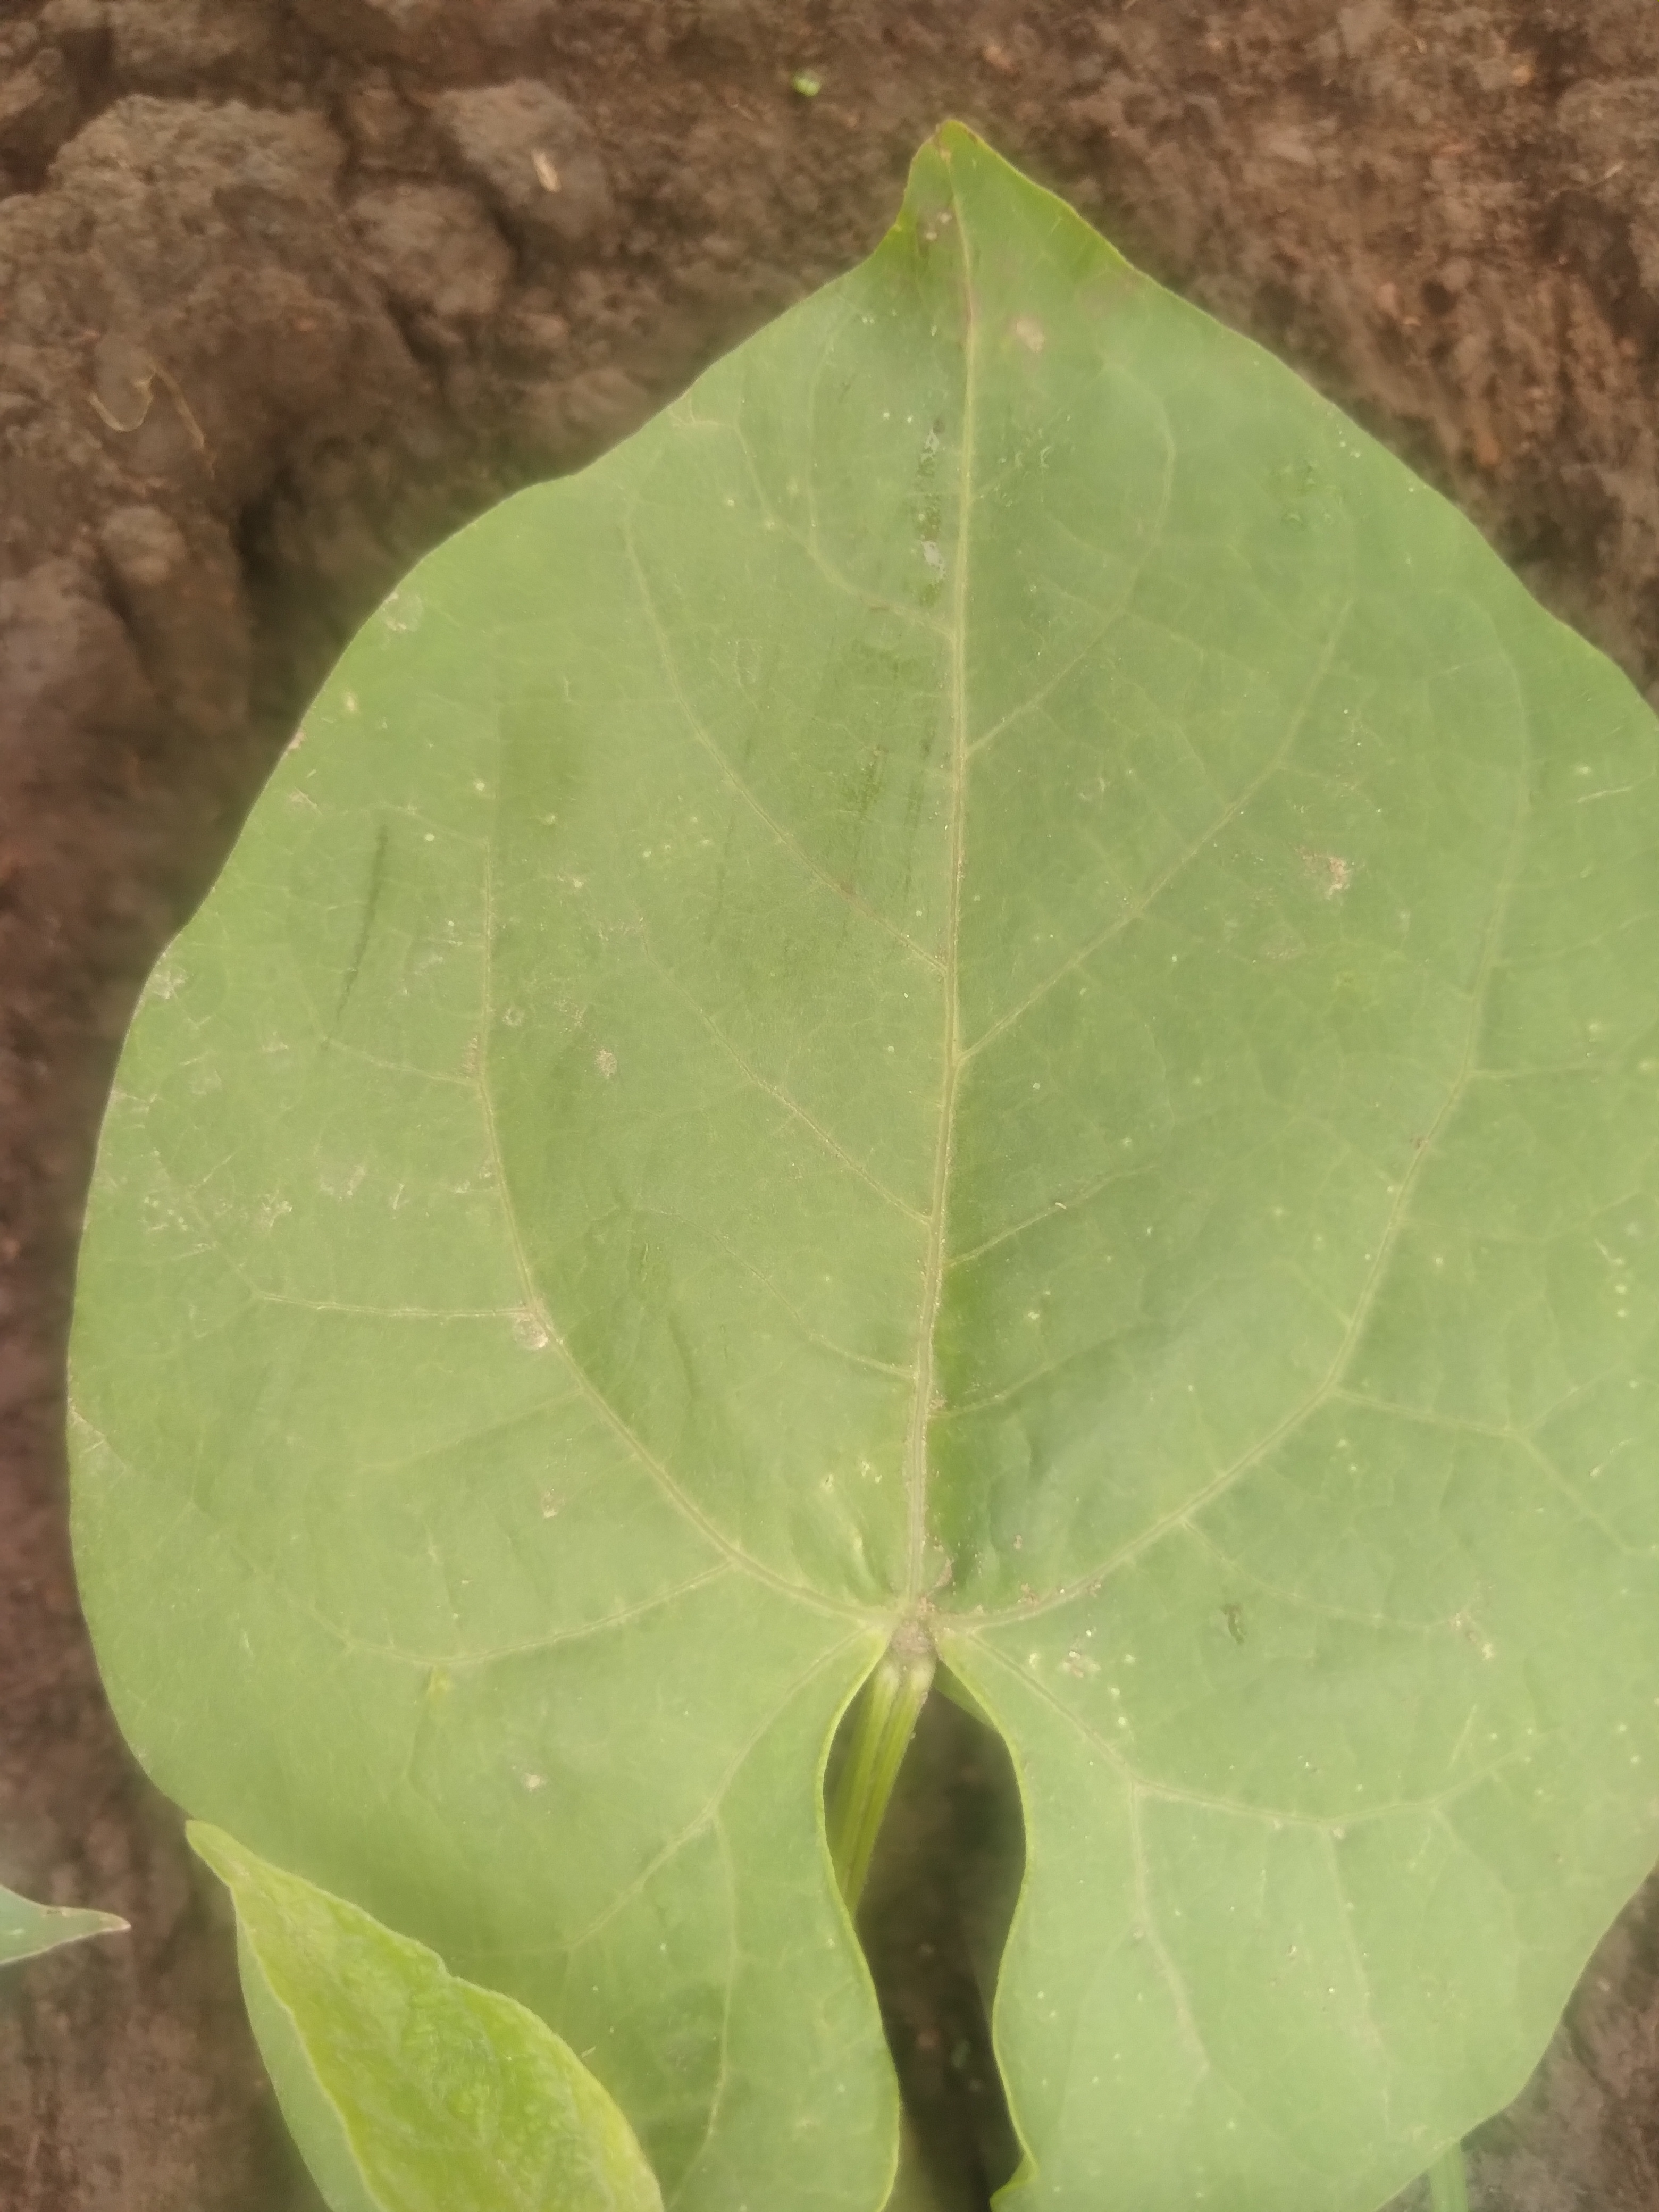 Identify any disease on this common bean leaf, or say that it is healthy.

healthy
